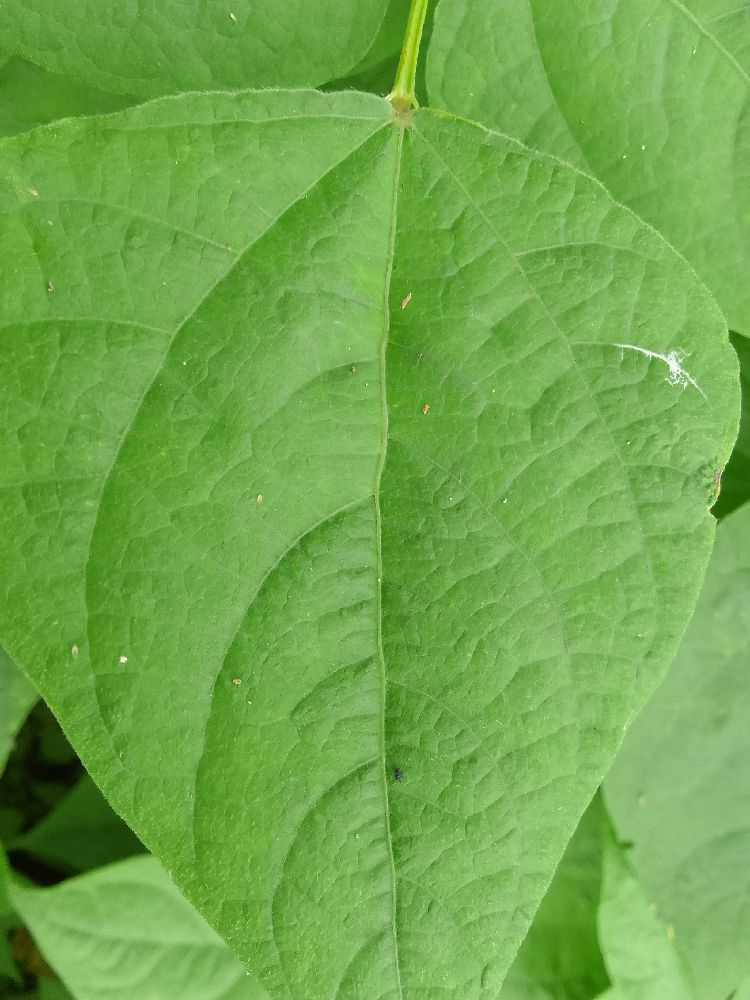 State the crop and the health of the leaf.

common bean, healthy
